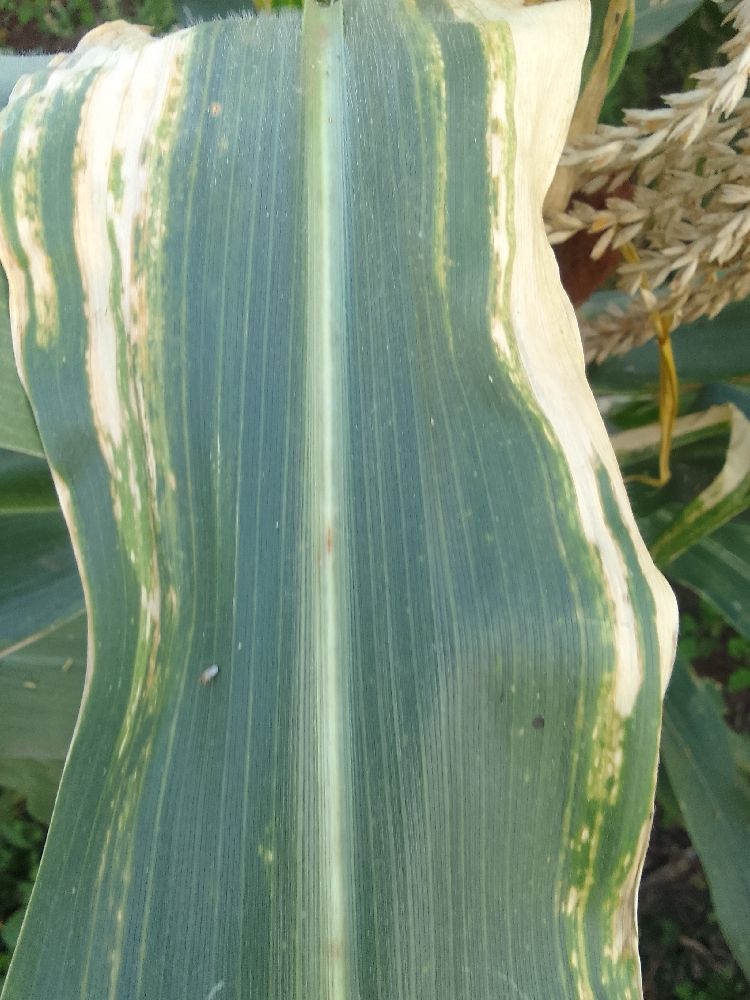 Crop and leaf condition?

maize, maize lethal necrosis
